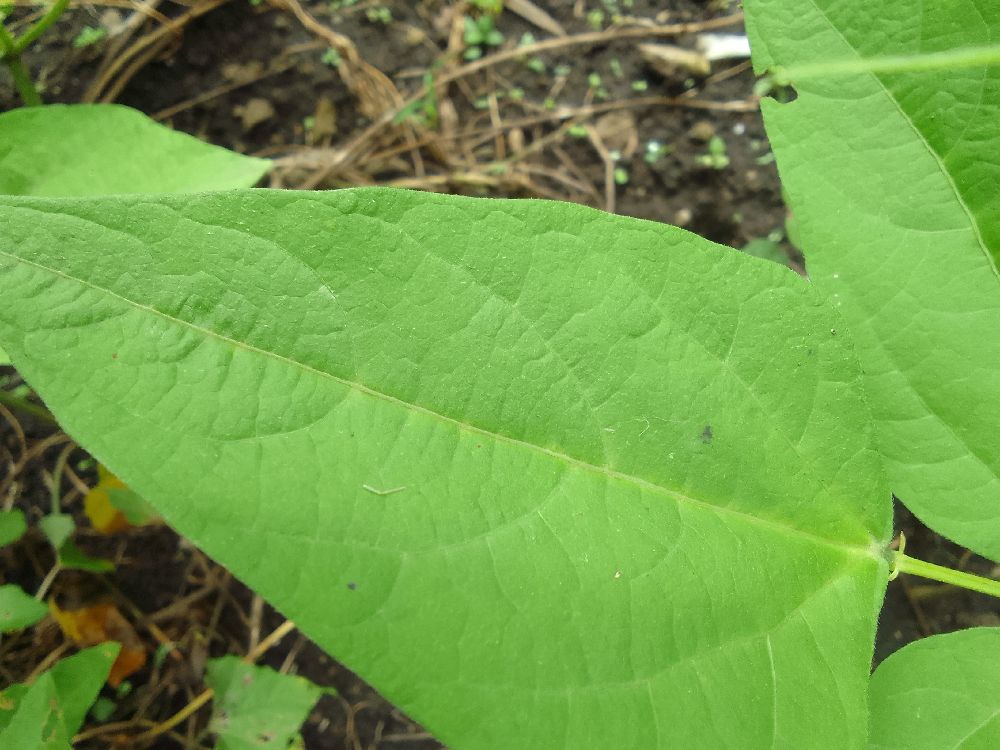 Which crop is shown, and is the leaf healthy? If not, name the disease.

common bean, healthy
